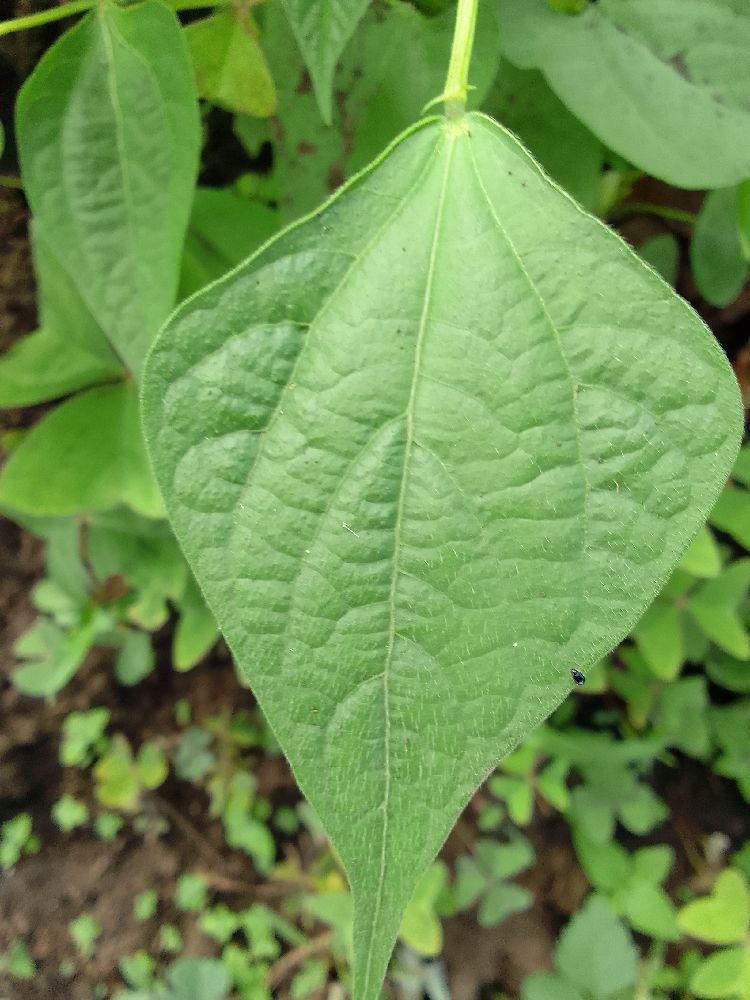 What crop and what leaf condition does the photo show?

common bean, healthy
